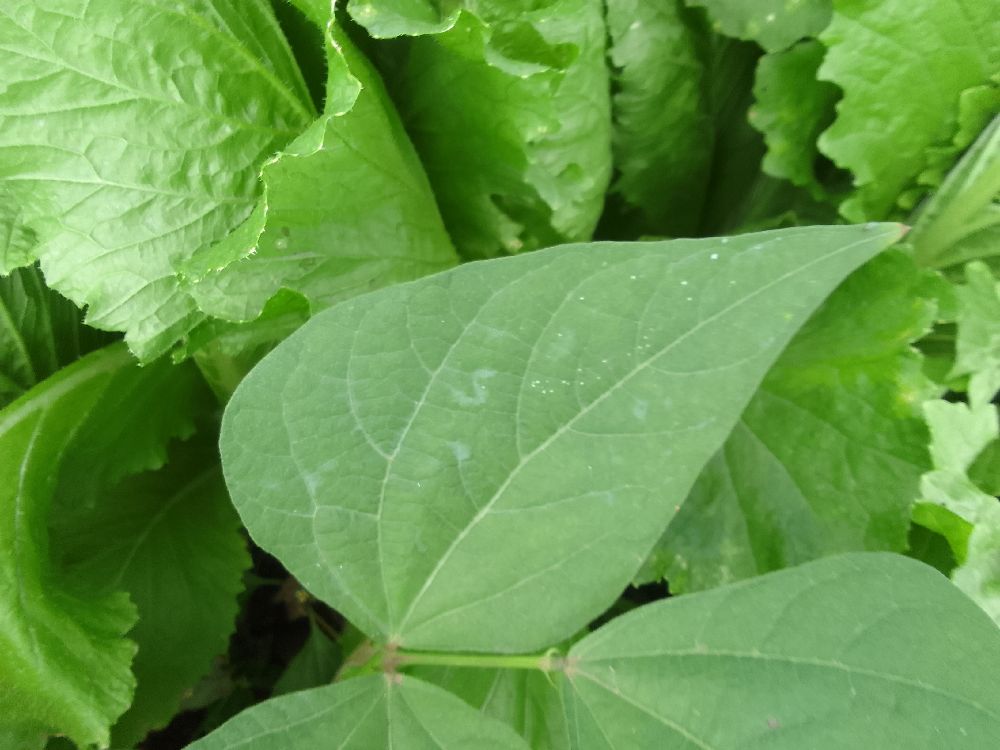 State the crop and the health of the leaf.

common bean, healthy
